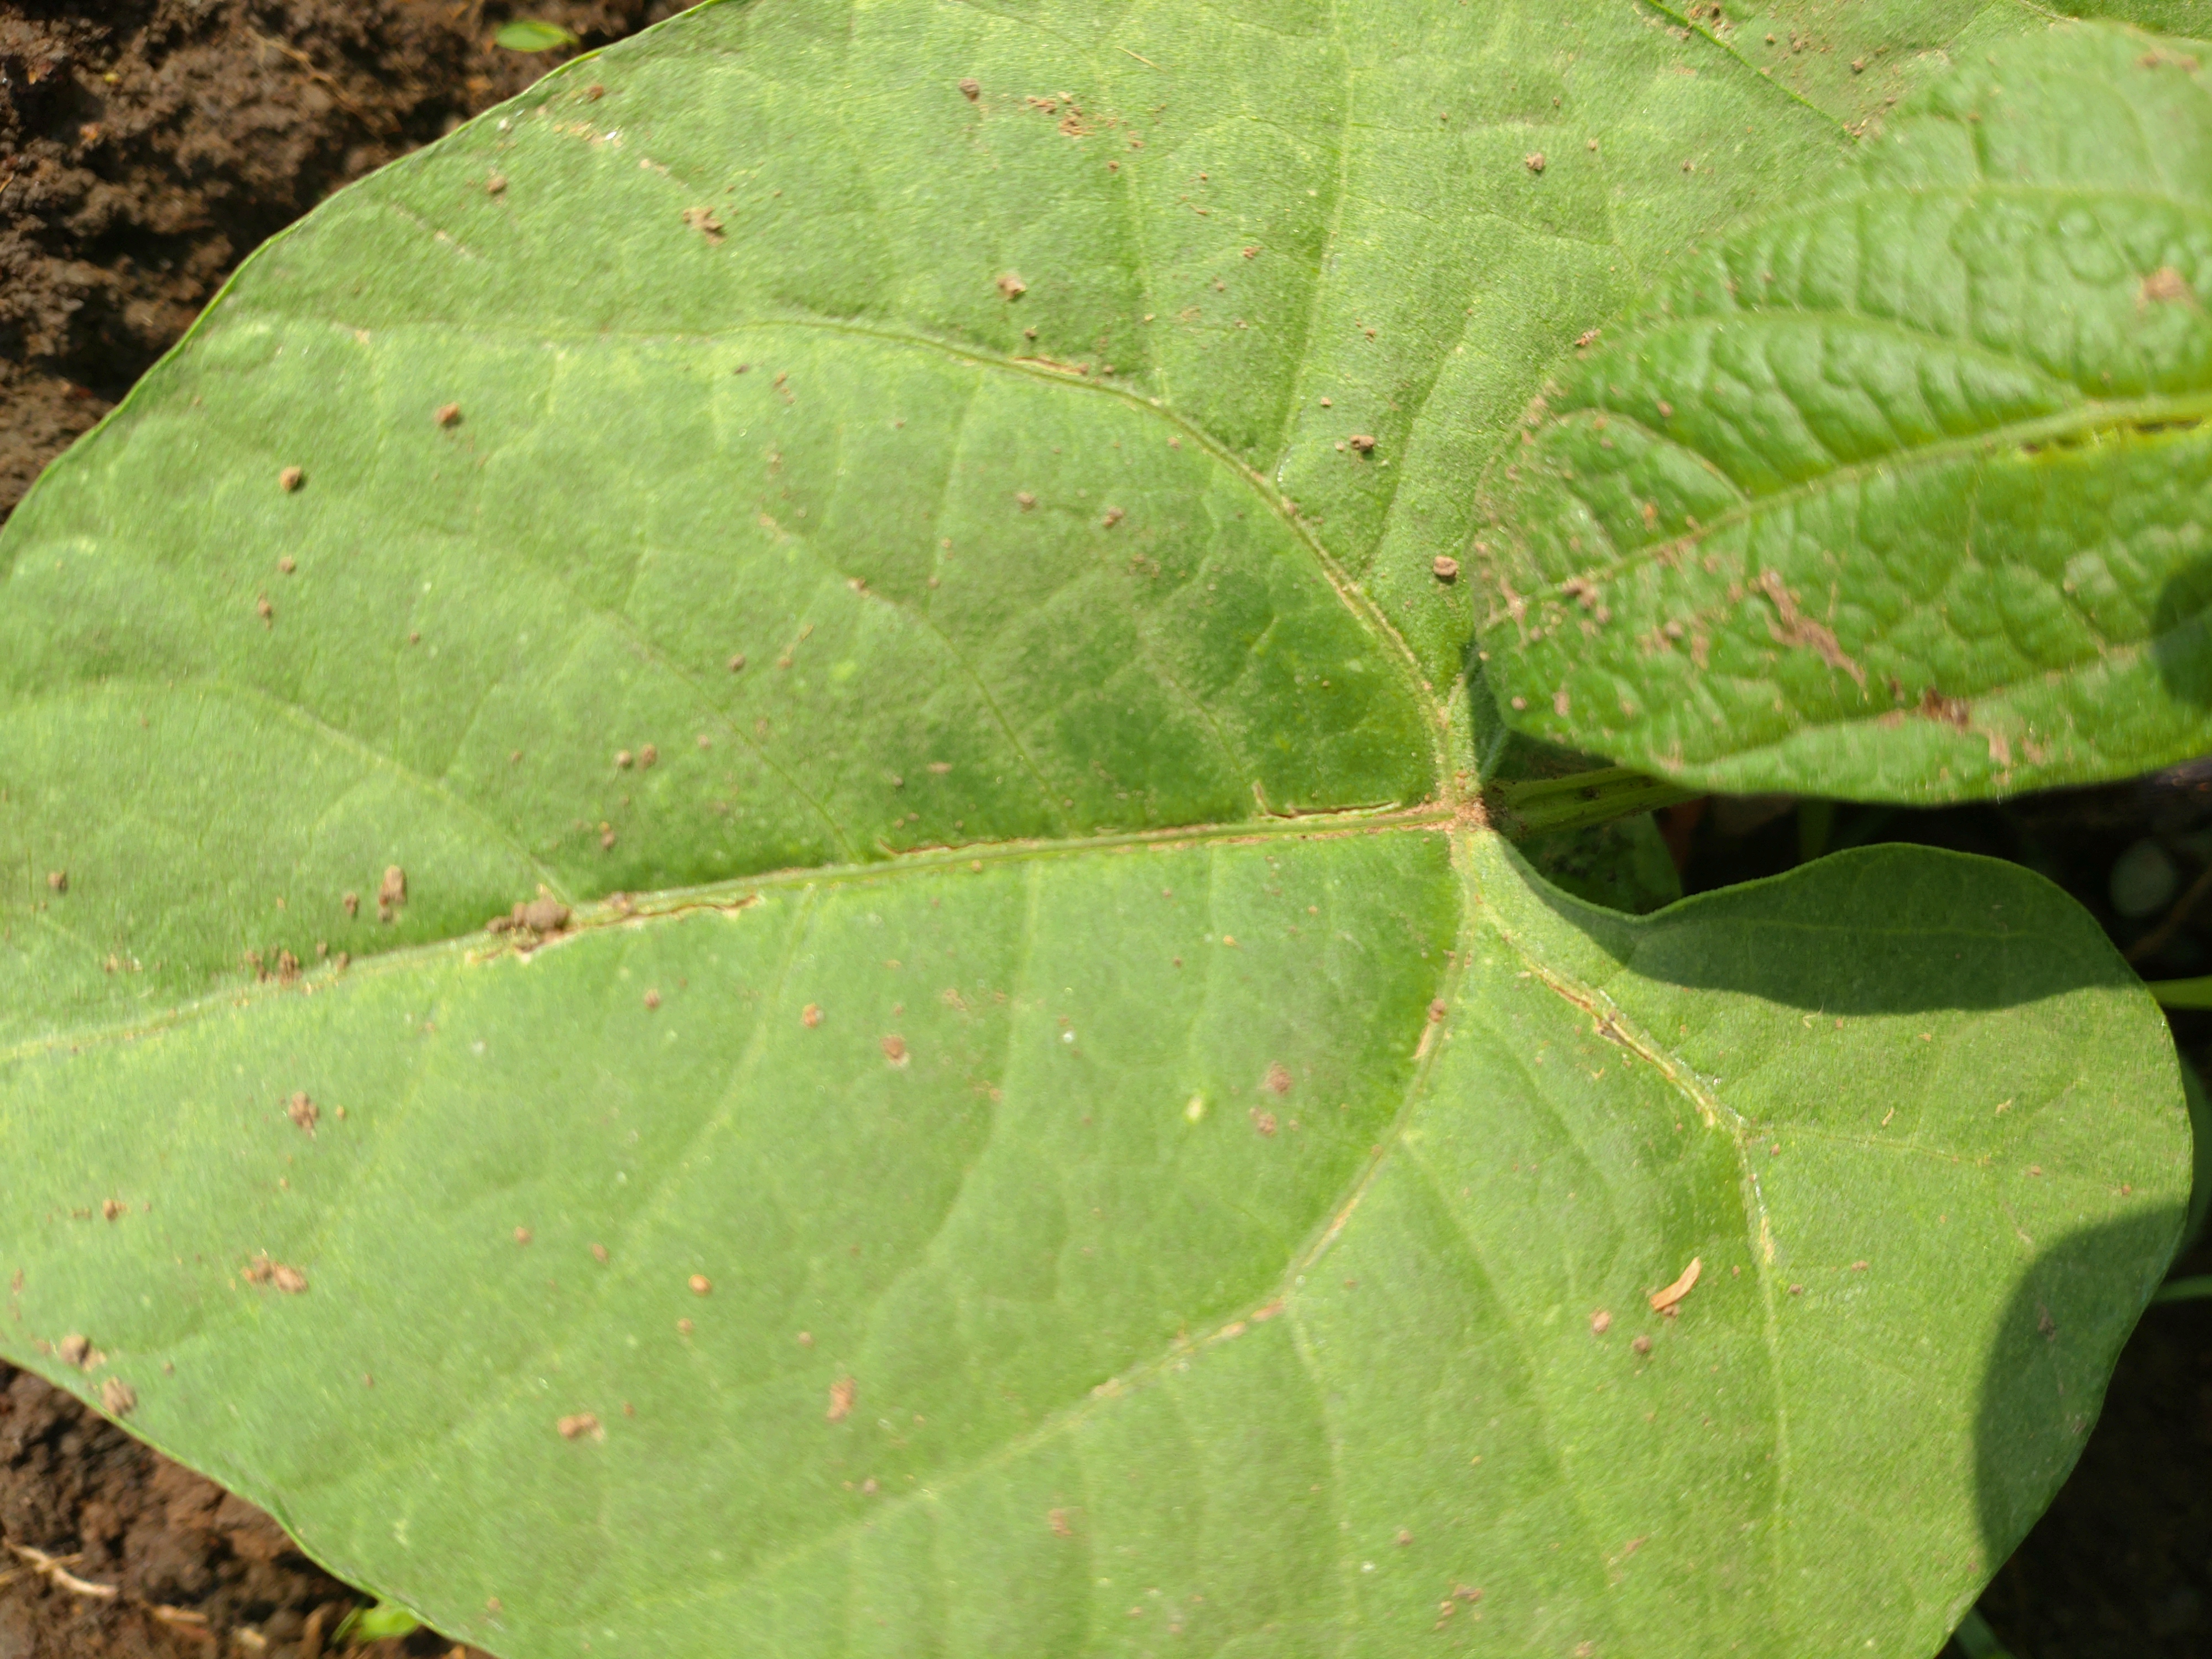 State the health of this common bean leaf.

healthy
